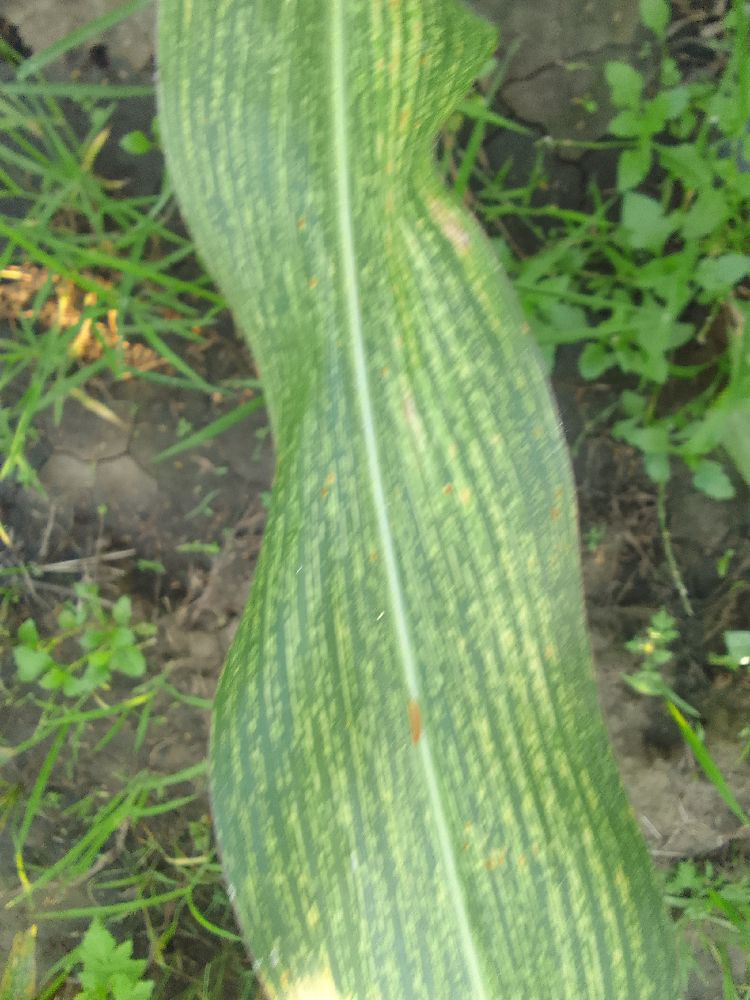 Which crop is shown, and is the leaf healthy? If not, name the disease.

maize, maize streak virus
